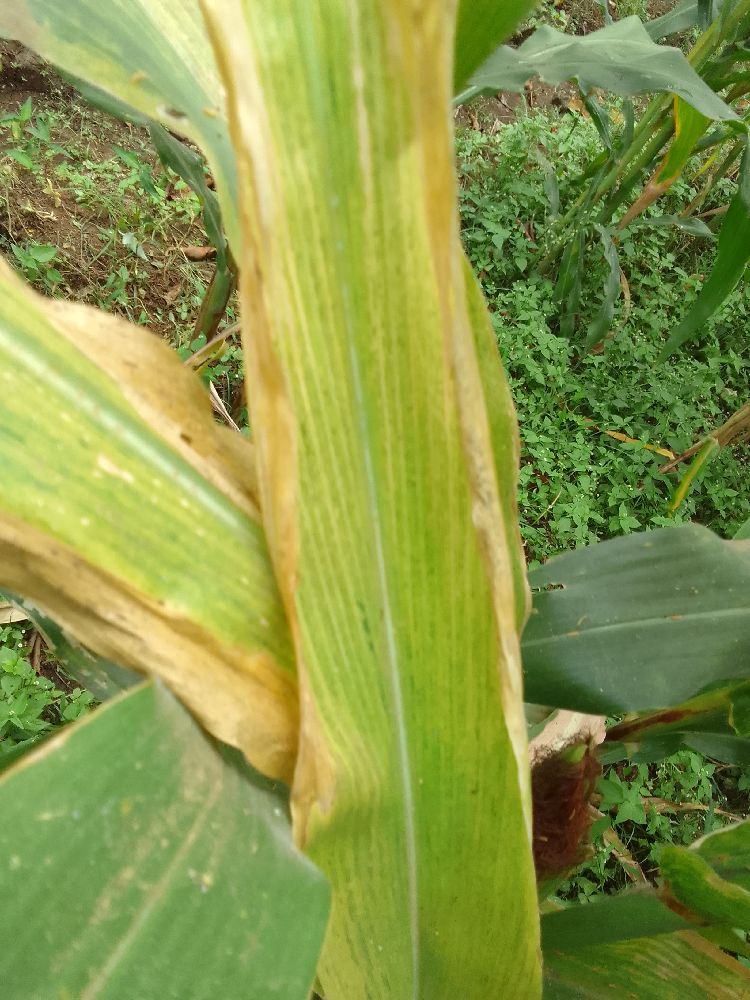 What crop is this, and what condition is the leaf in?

maize, maize lethal necrosis
